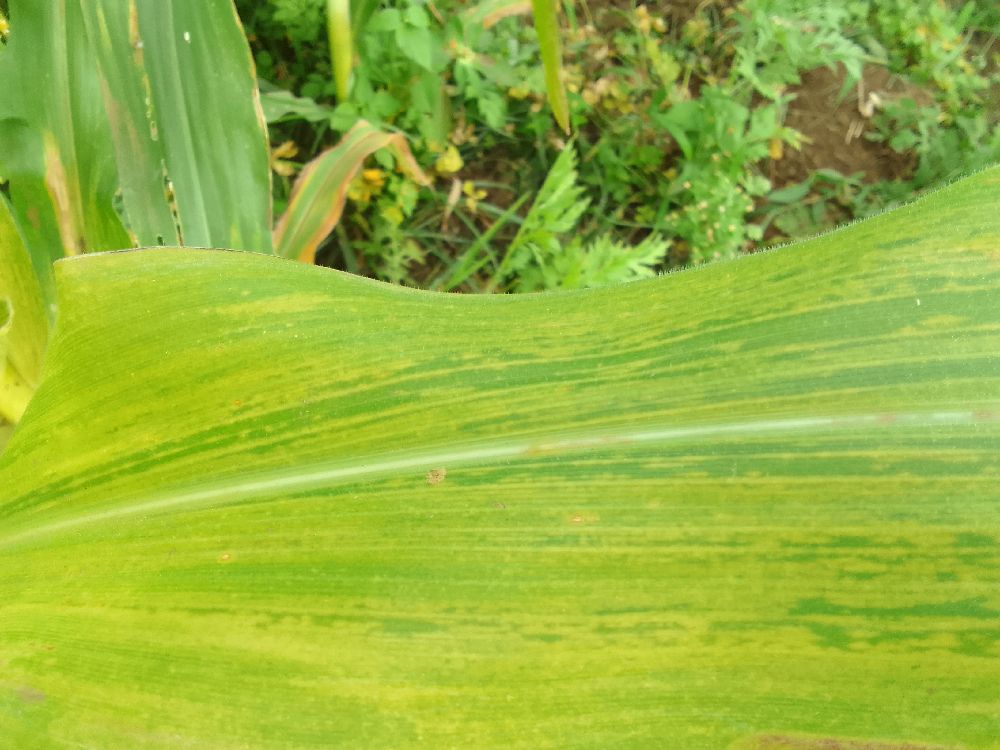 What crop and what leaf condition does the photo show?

maize, maize lethal necrosis
